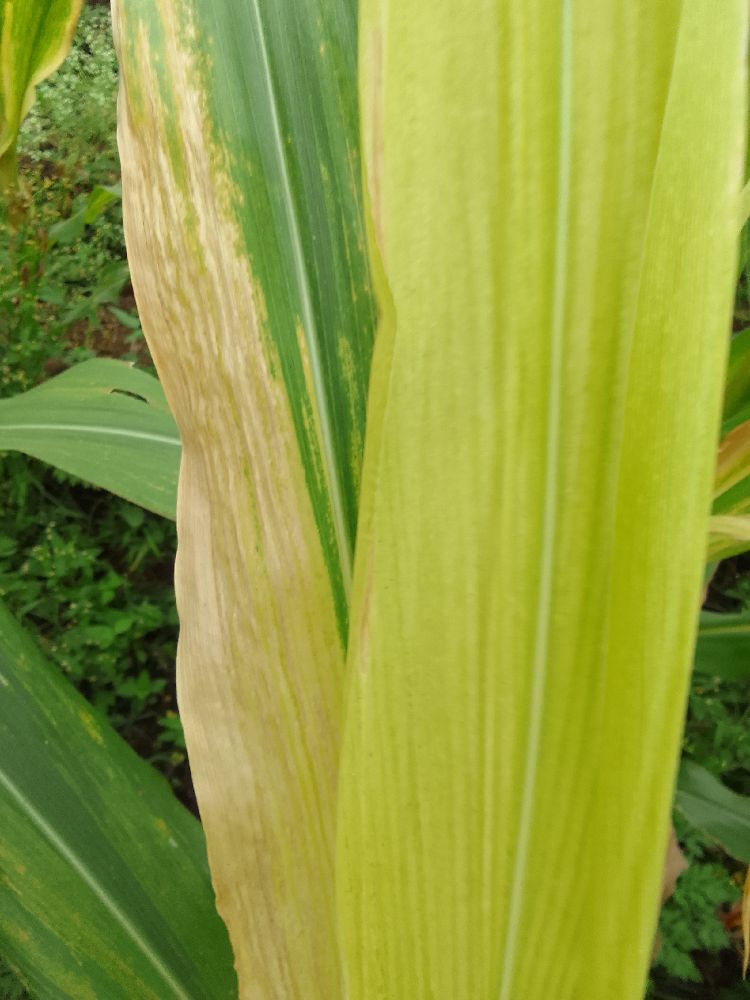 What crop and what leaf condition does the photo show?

maize, maize lethal necrosis
